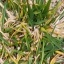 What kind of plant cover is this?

grass
